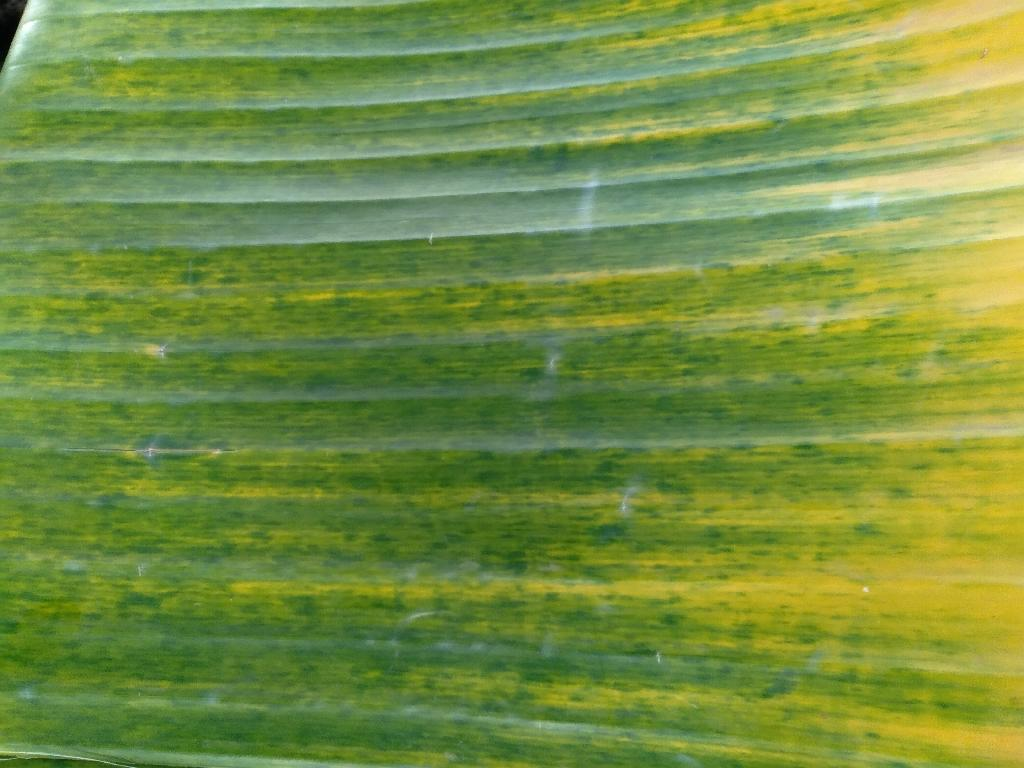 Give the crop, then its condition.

banana, fusarium wilt race 1
